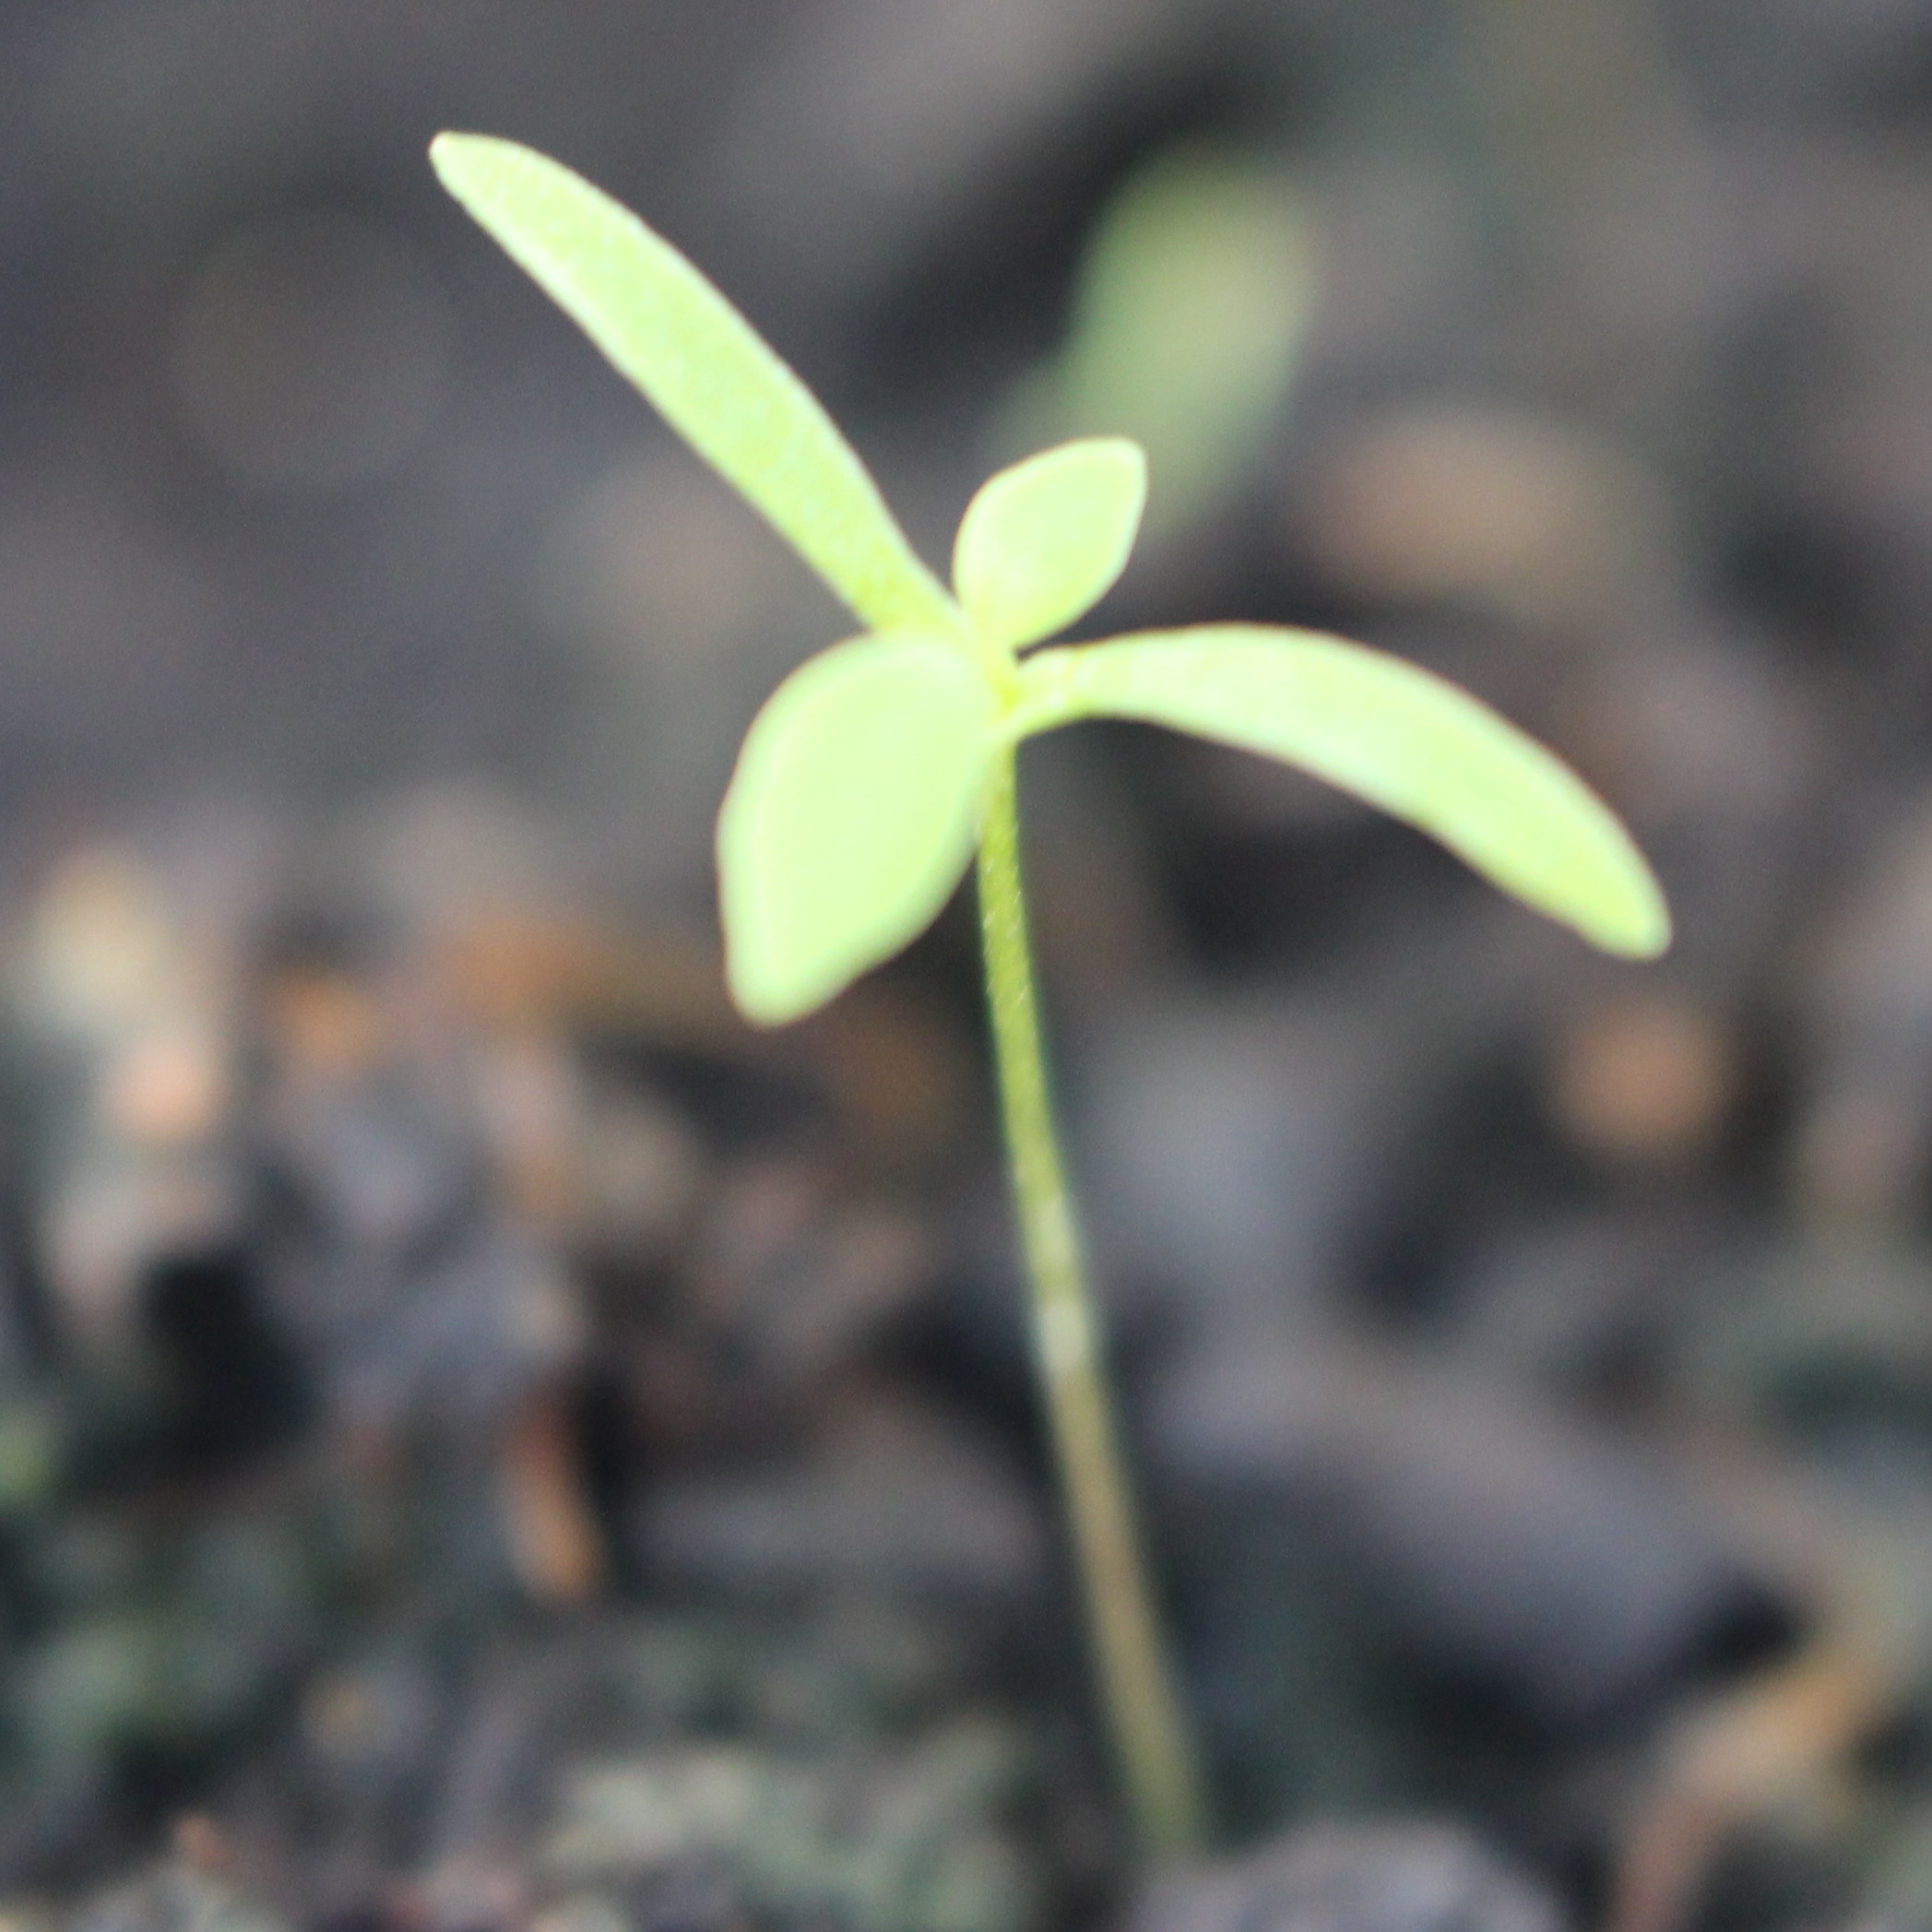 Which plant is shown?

Papaver rhoeas
